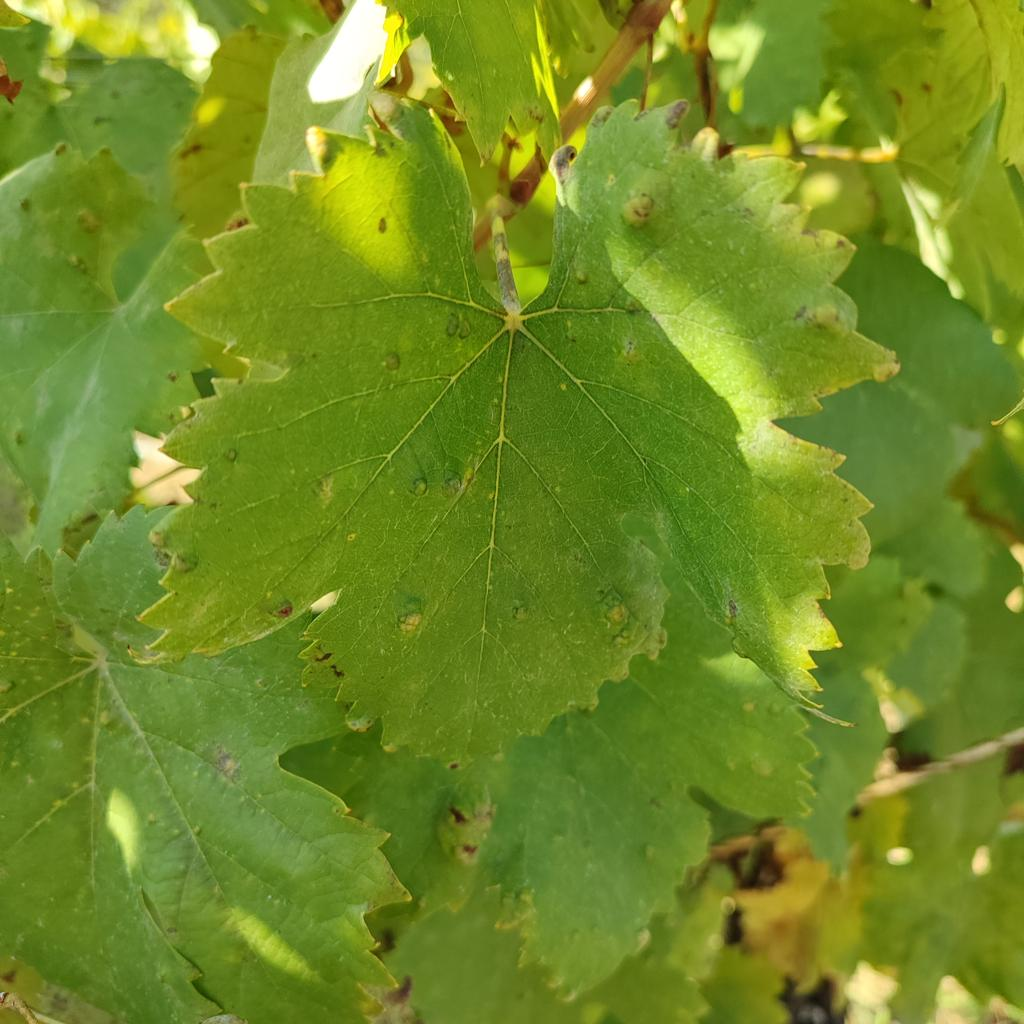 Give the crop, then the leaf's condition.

grapevine, erineum mite
